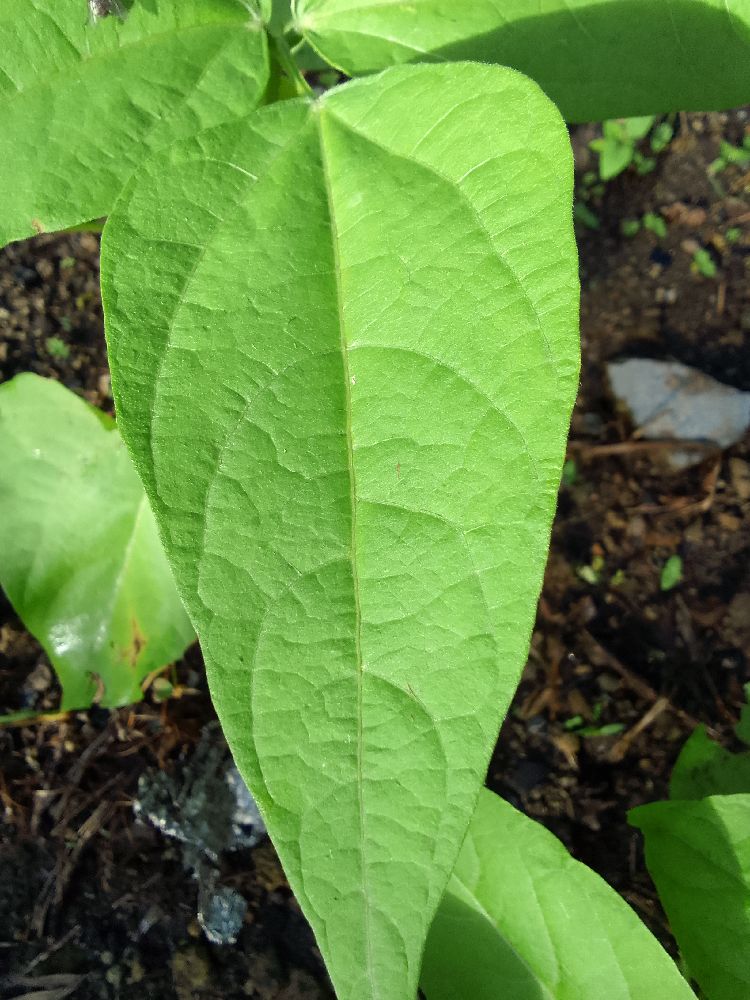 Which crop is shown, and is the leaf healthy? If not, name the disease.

common bean, healthy
